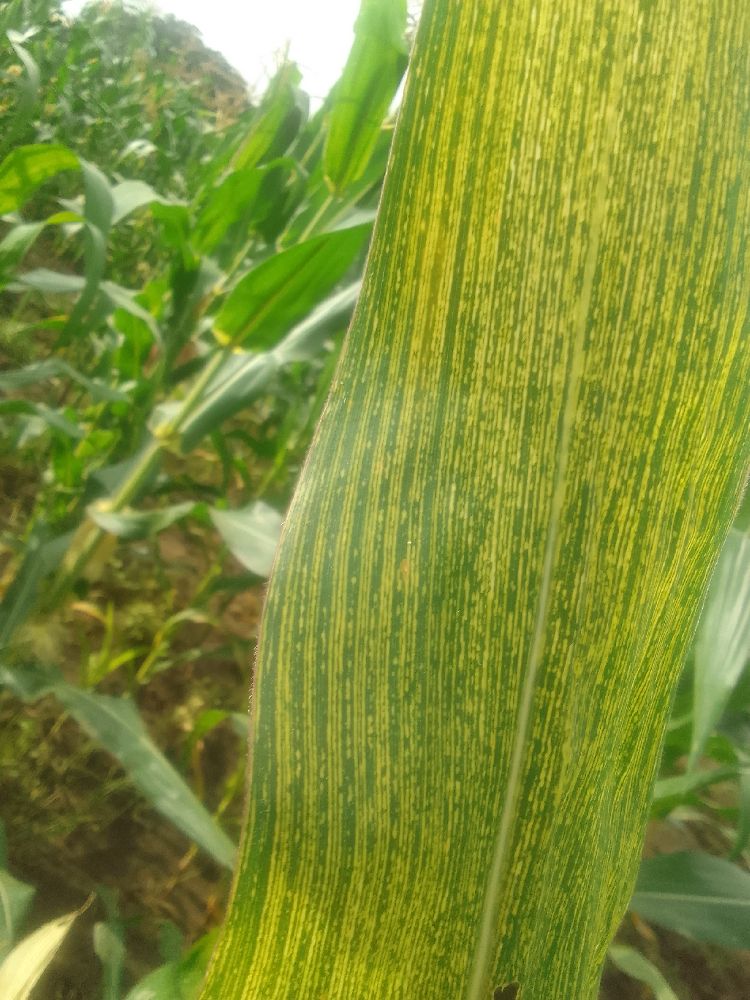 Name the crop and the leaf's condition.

maize, maize streak virus
